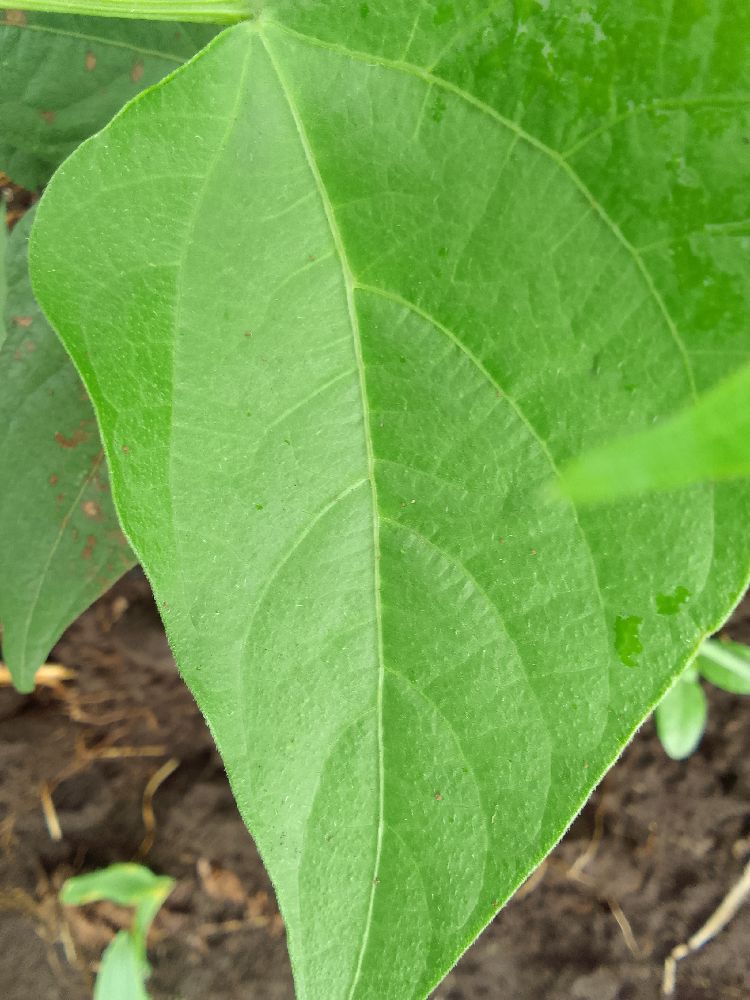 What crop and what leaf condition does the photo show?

common bean, healthy
